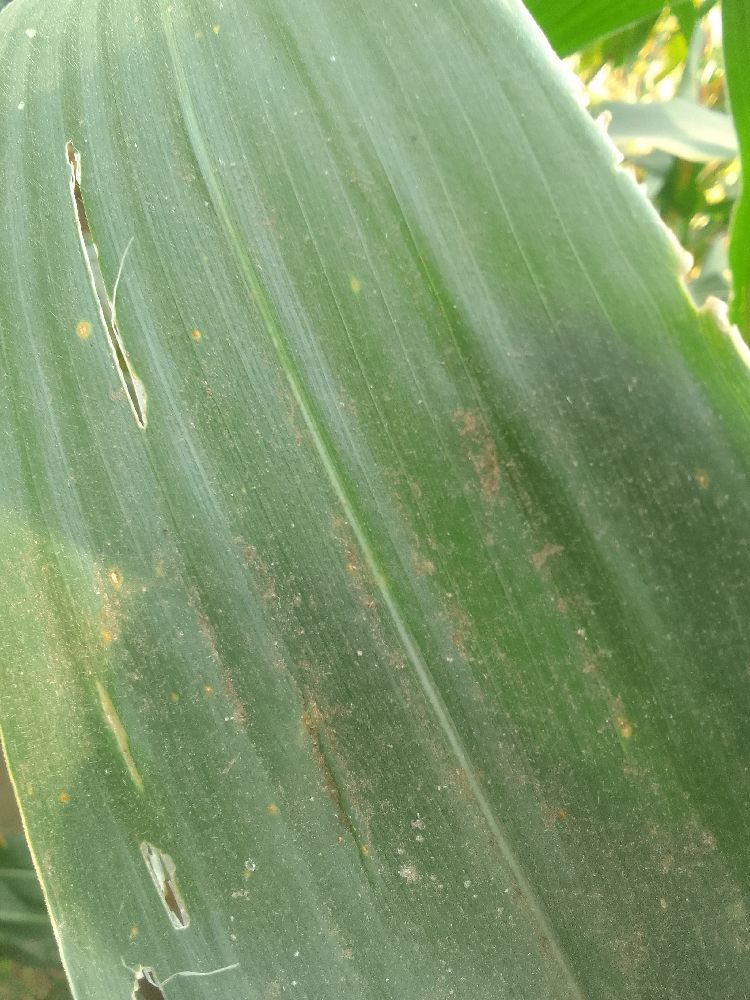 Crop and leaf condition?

maize, healthy
